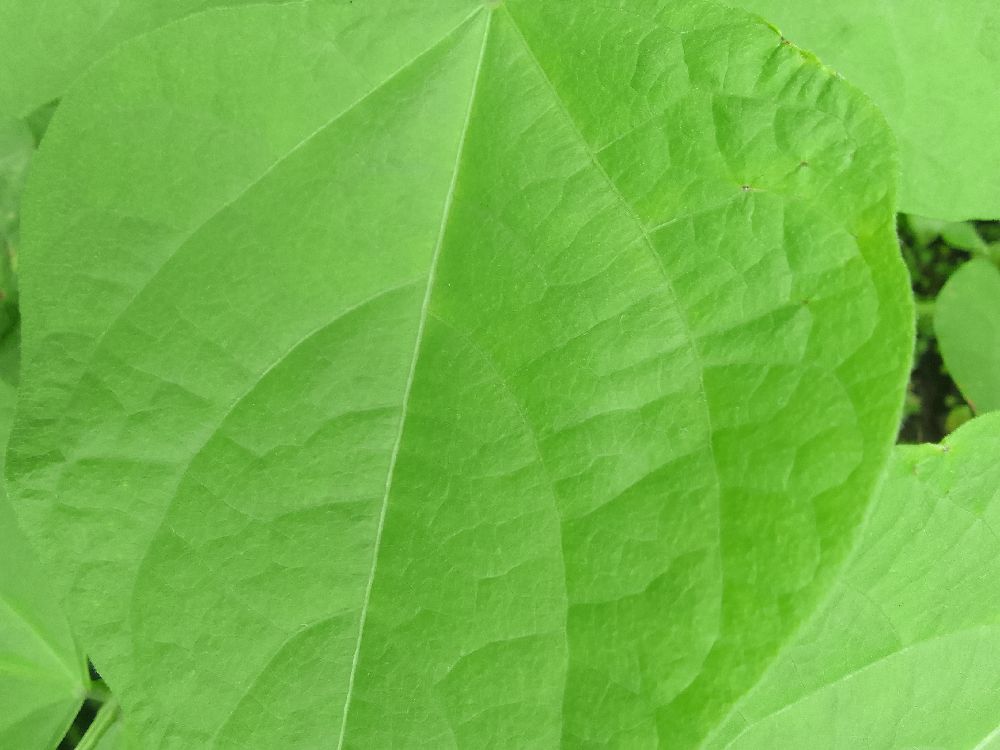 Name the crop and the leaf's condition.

common bean, healthy
